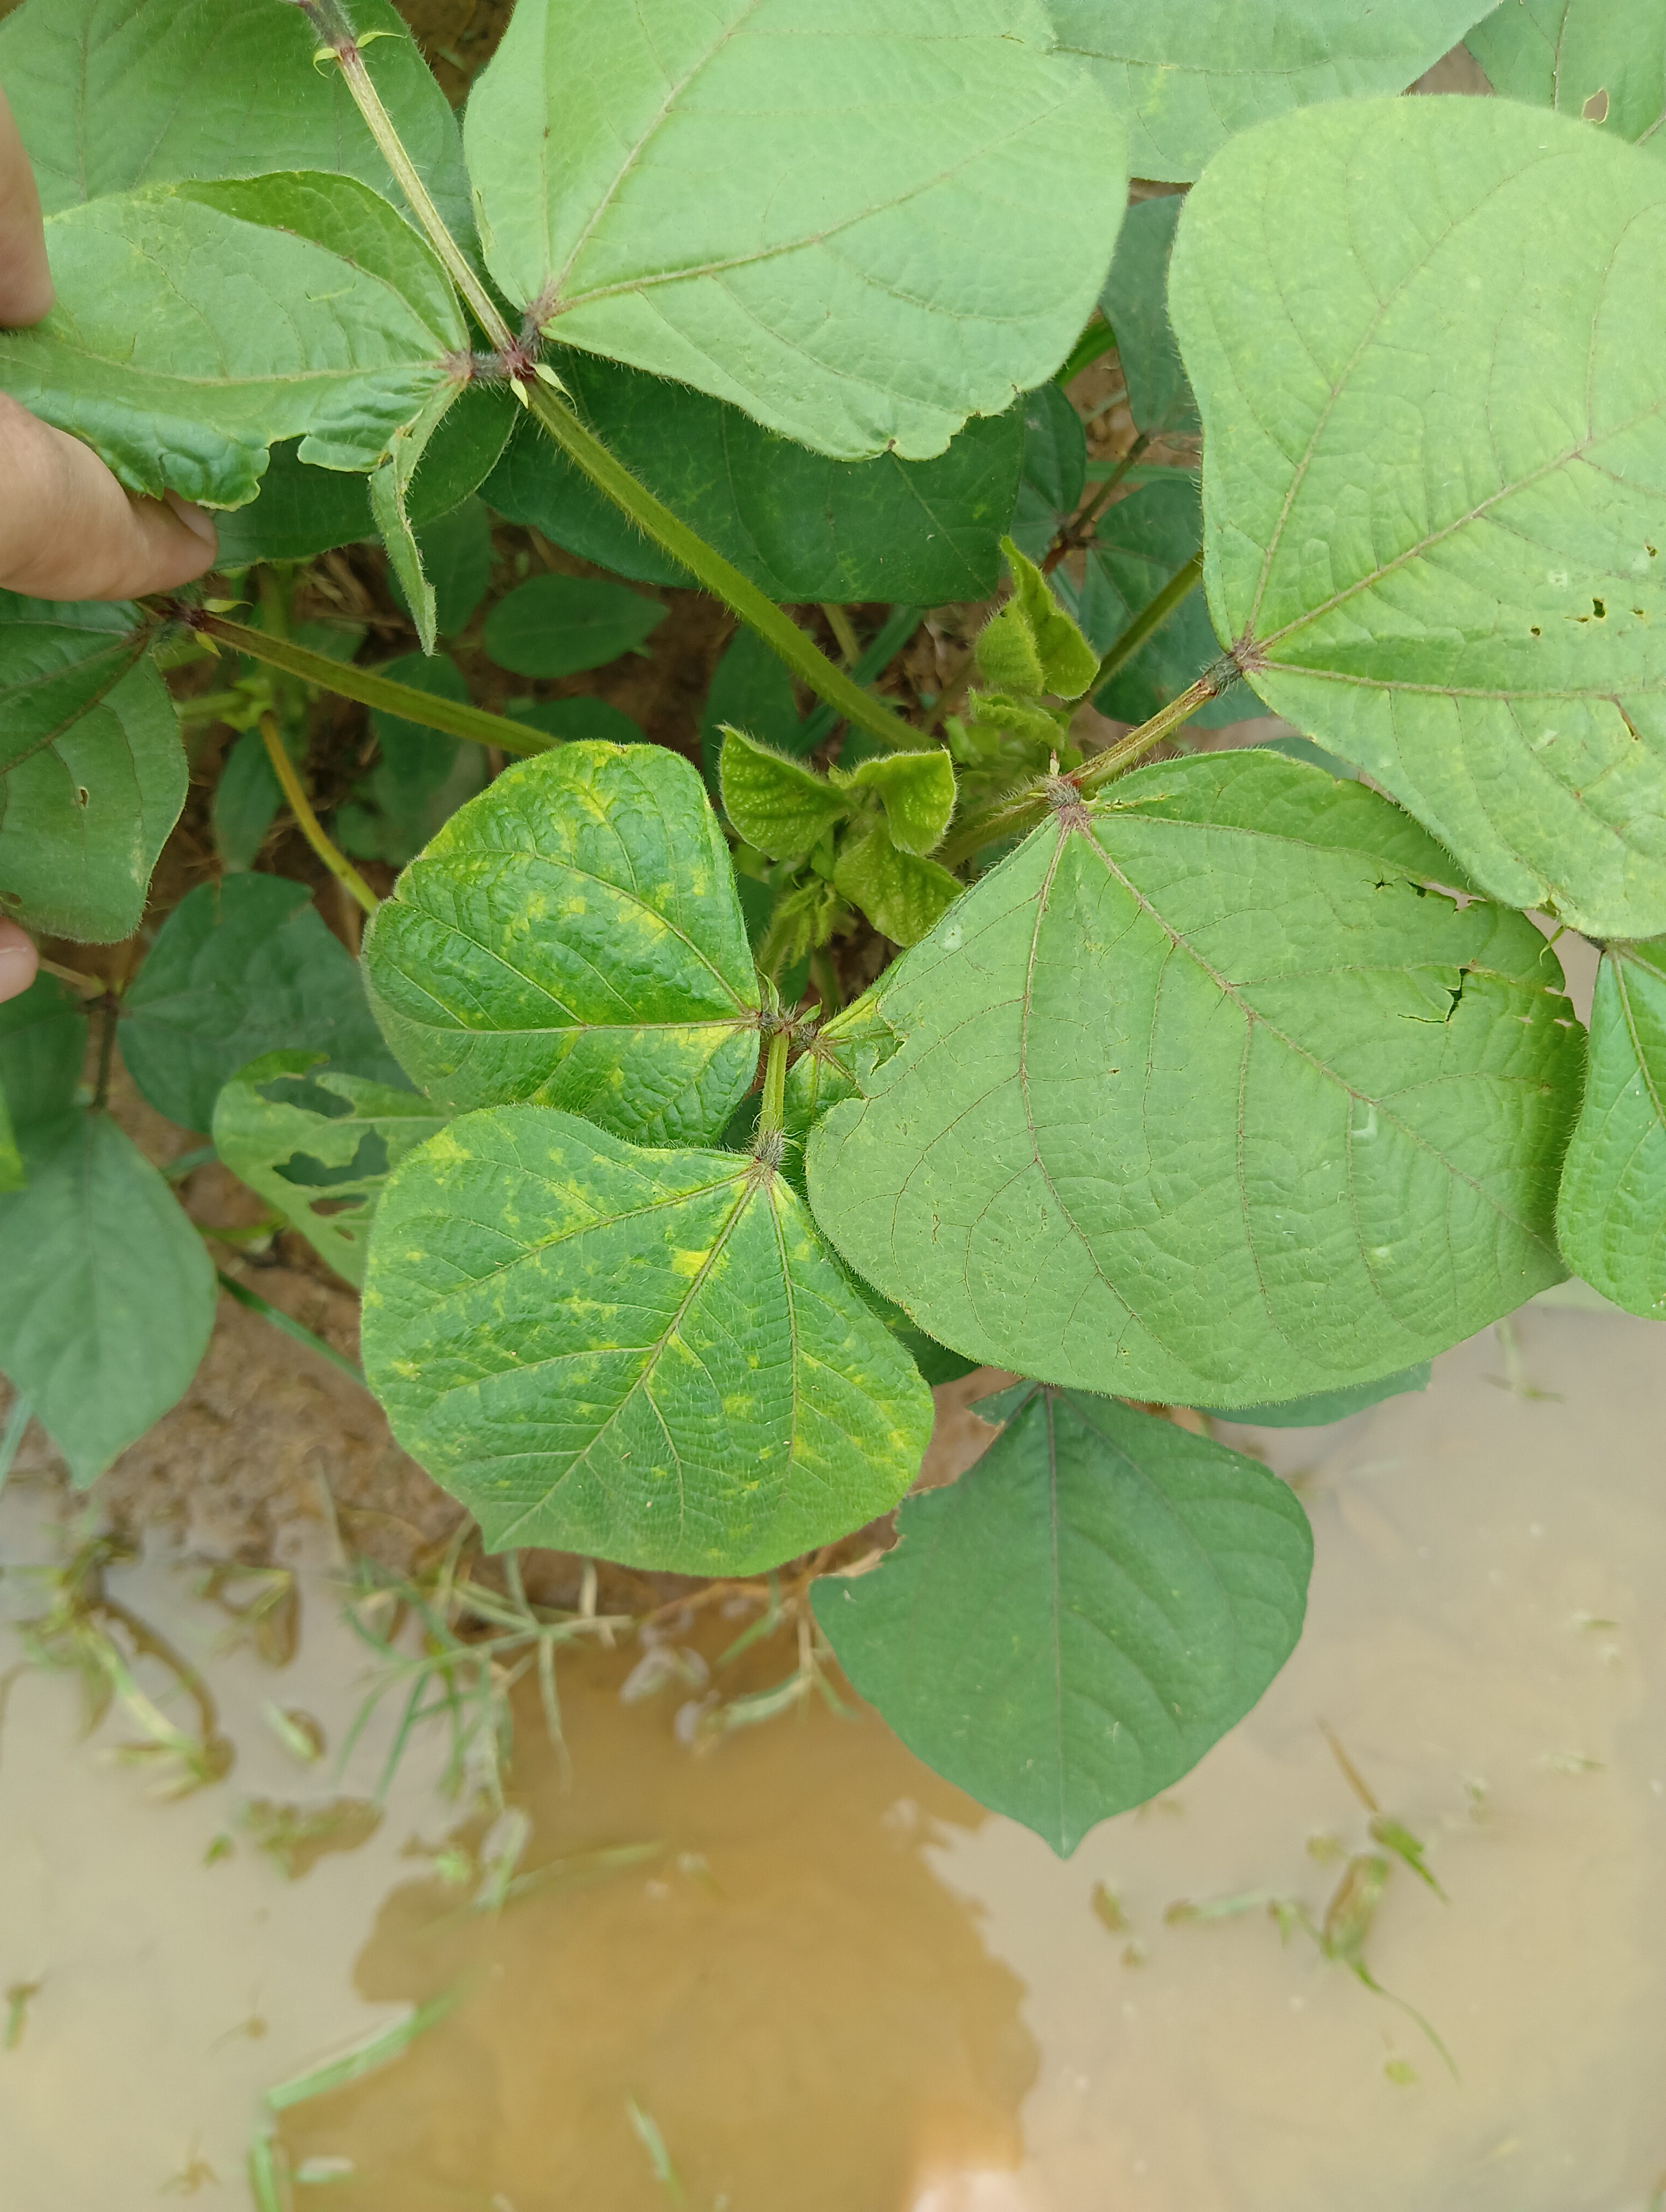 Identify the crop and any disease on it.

mungbean, yellow mosaic
